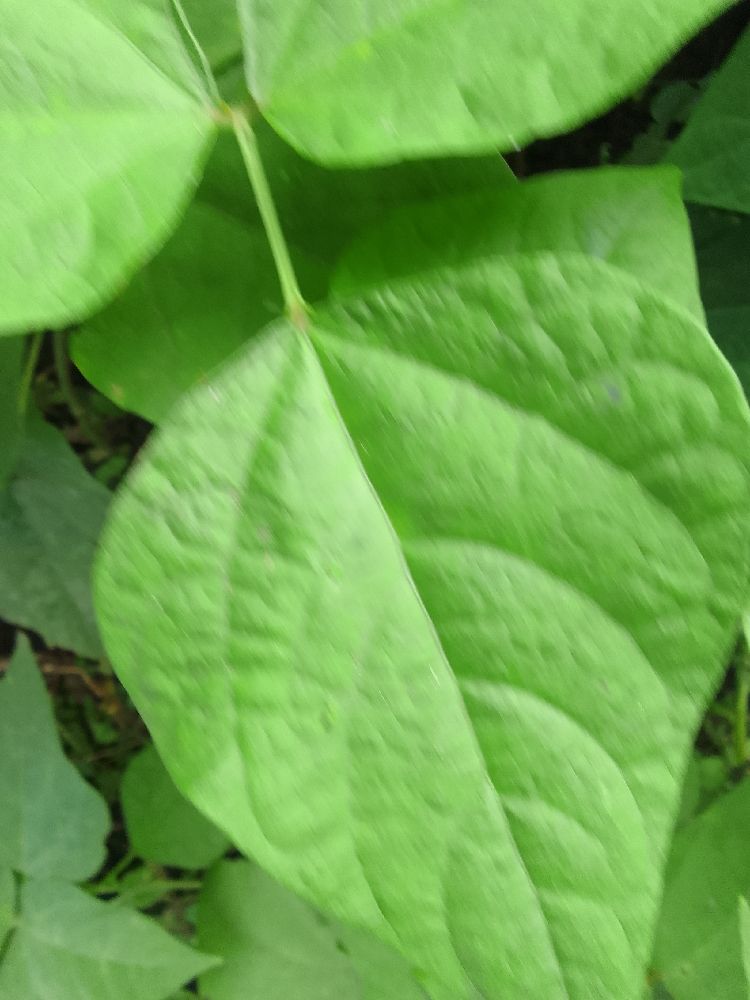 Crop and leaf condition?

common bean, healthy
